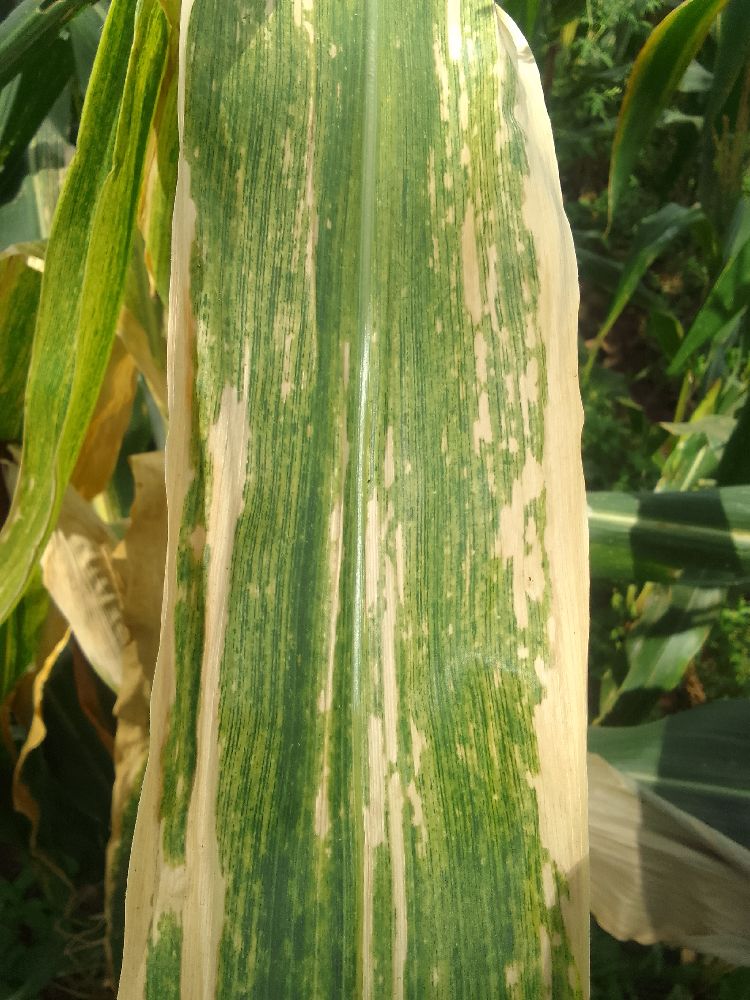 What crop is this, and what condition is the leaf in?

maize, maize lethal necrosis
